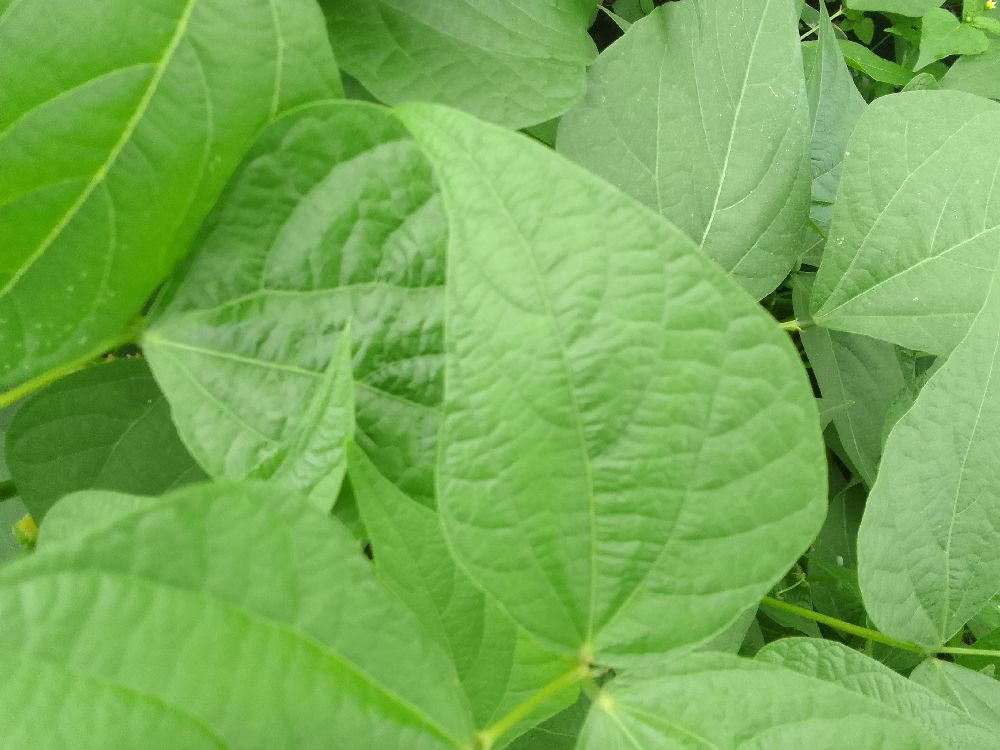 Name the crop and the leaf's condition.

common bean, healthy
